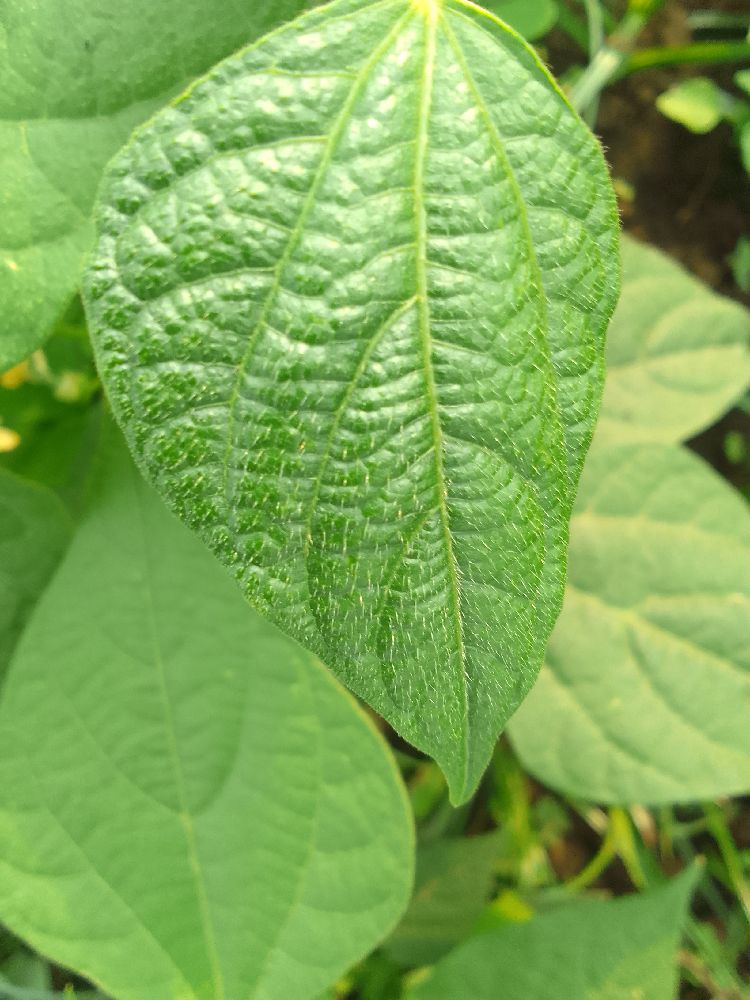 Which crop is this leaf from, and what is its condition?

common bean, healthy
